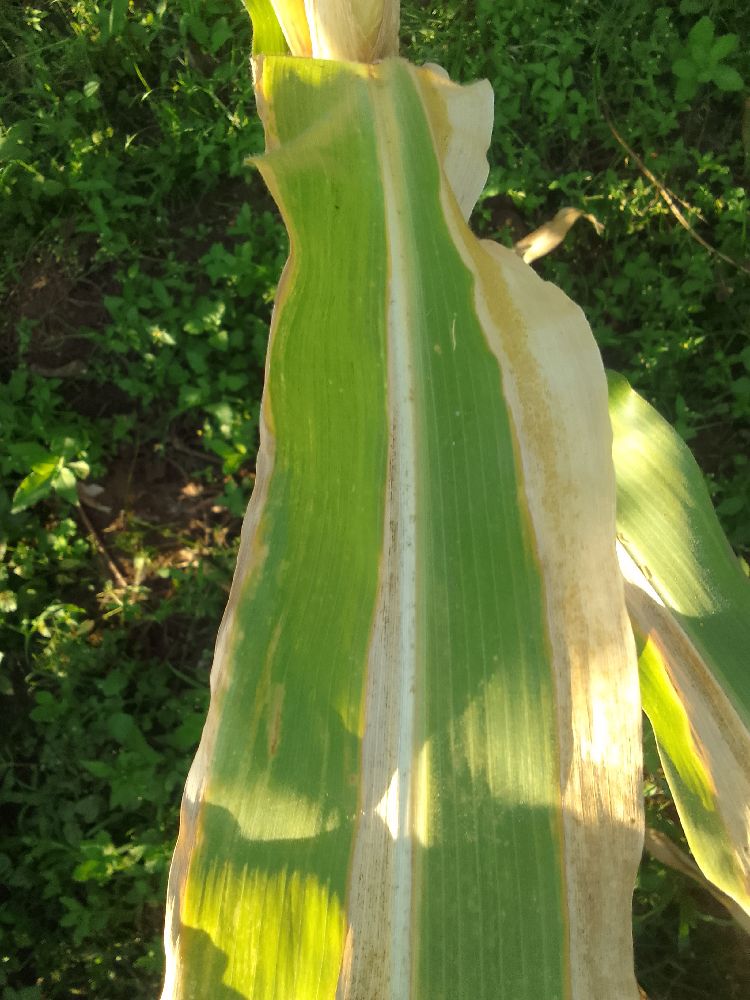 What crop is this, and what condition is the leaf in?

maize, maize lethal necrosis
